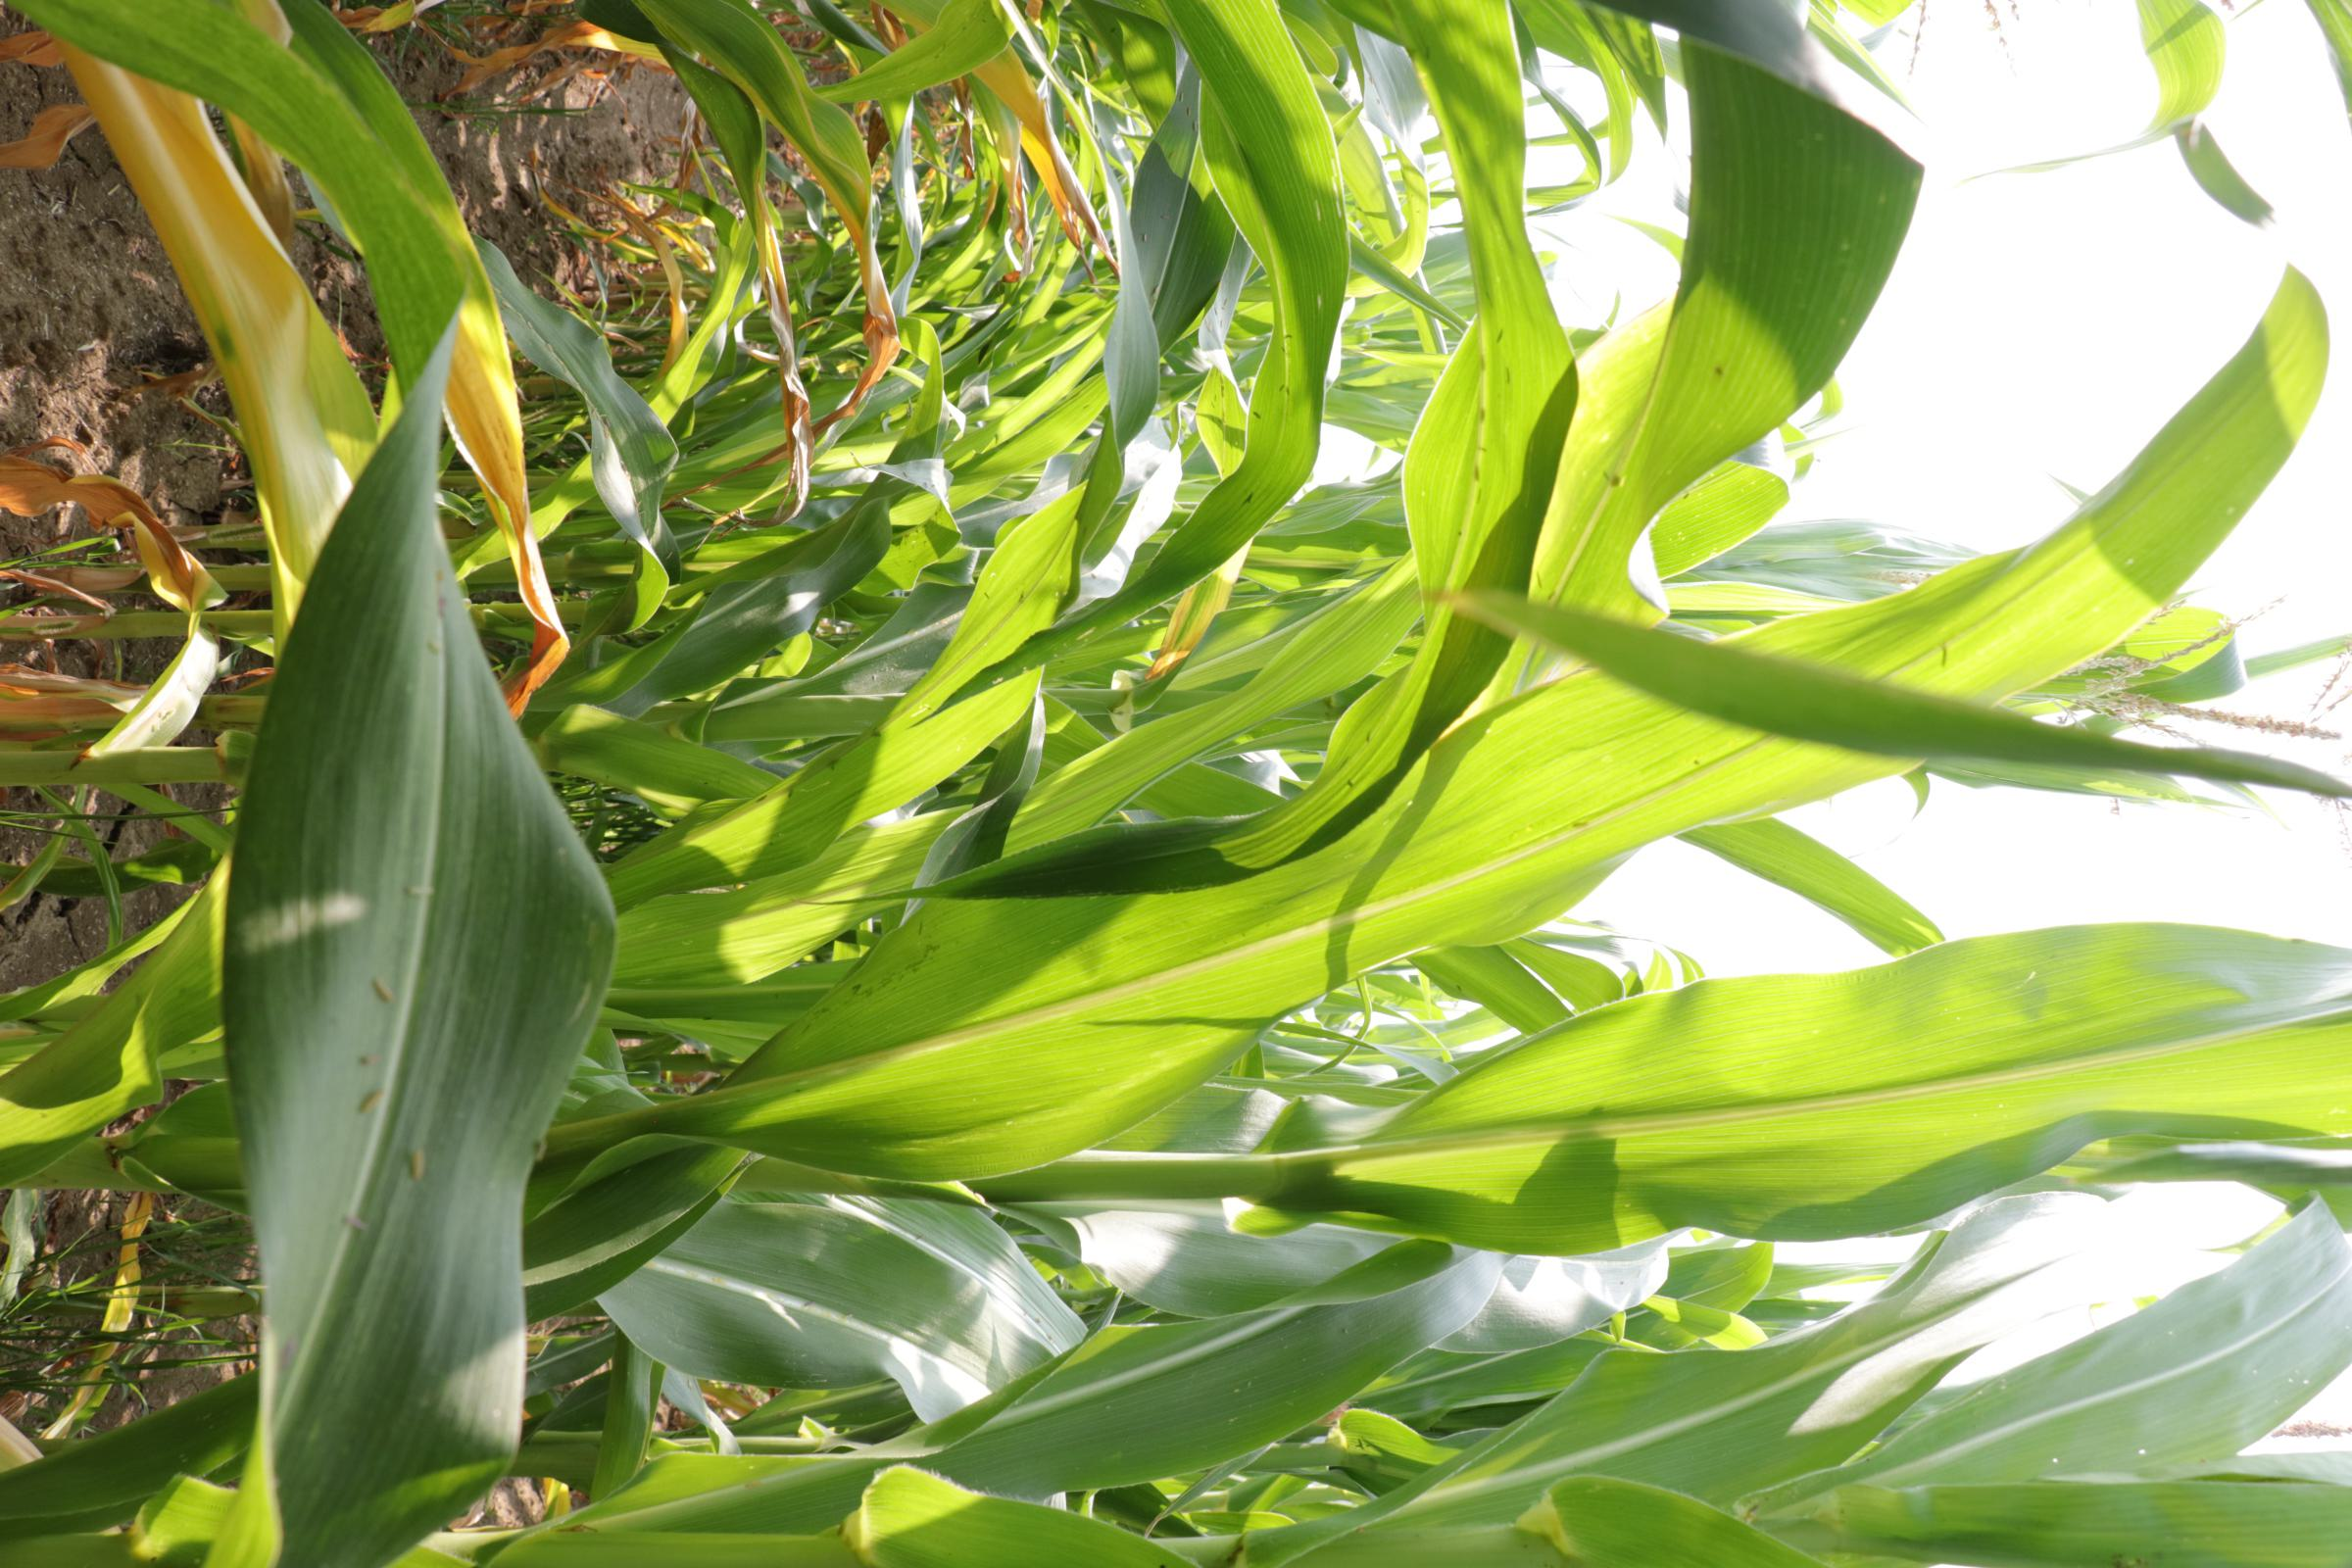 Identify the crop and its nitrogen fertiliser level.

maize, reduced nitrogen fertilisation
